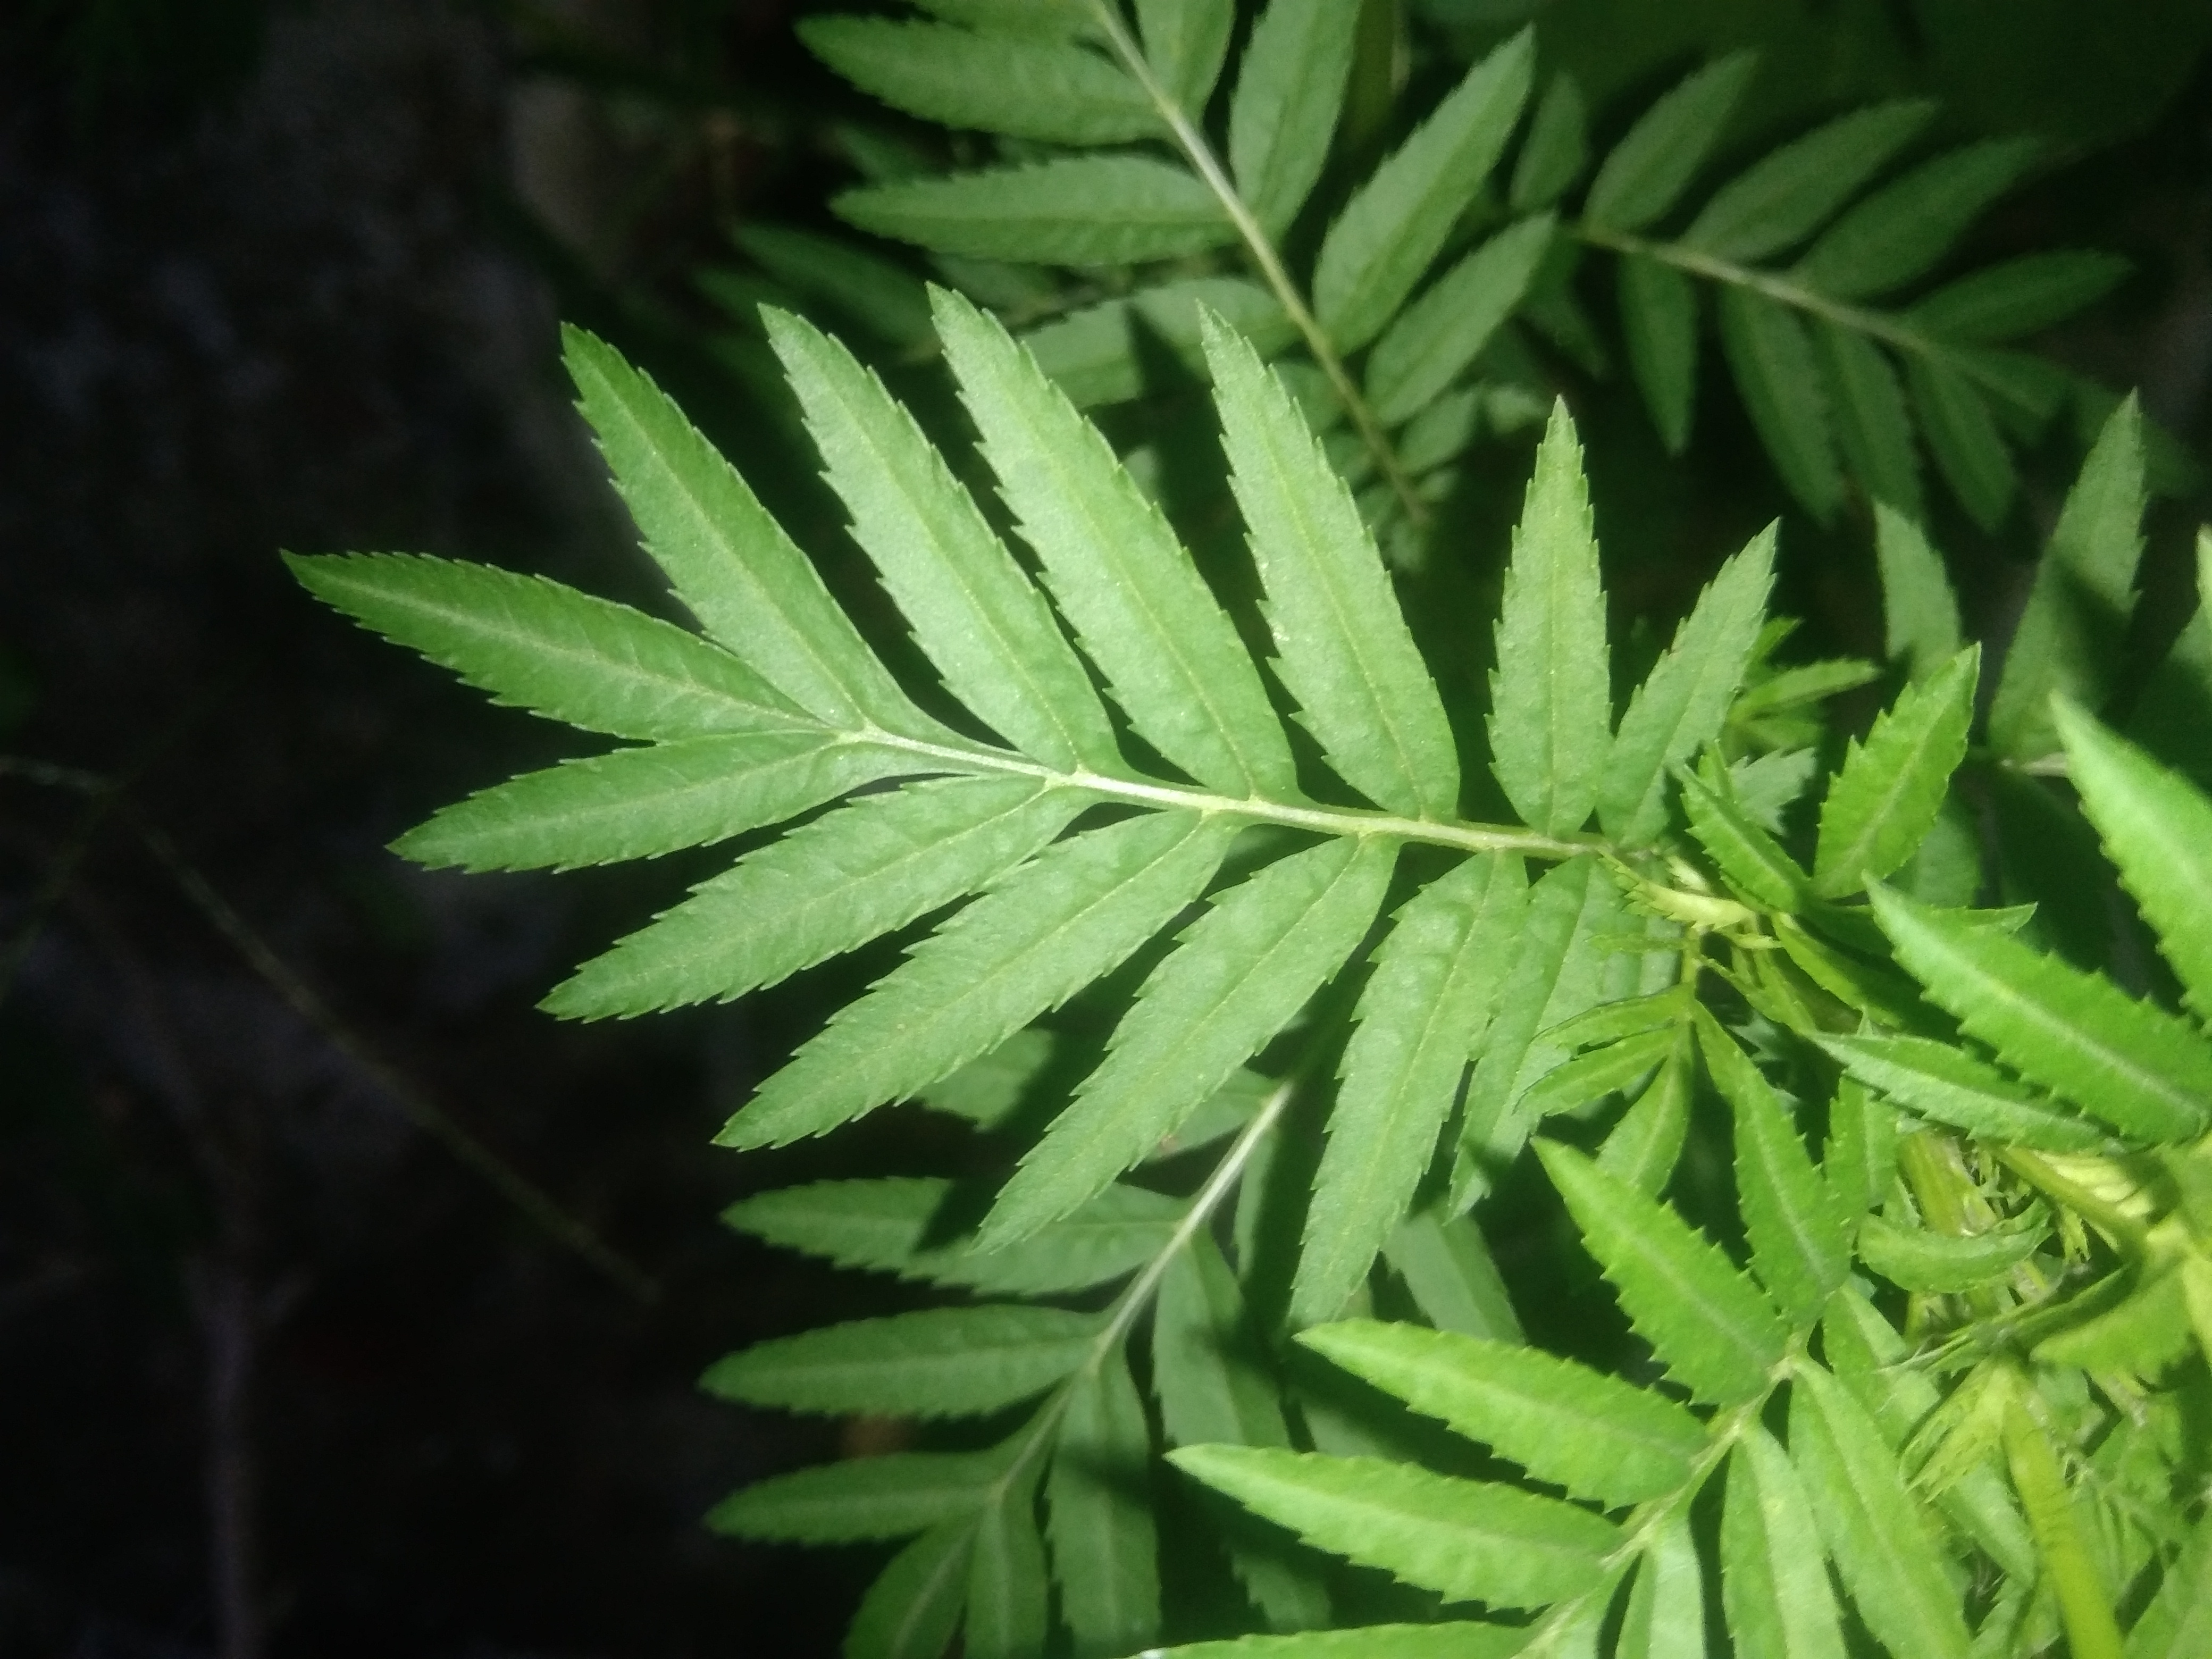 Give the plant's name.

marigold
